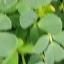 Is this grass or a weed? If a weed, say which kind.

unstructured weed
